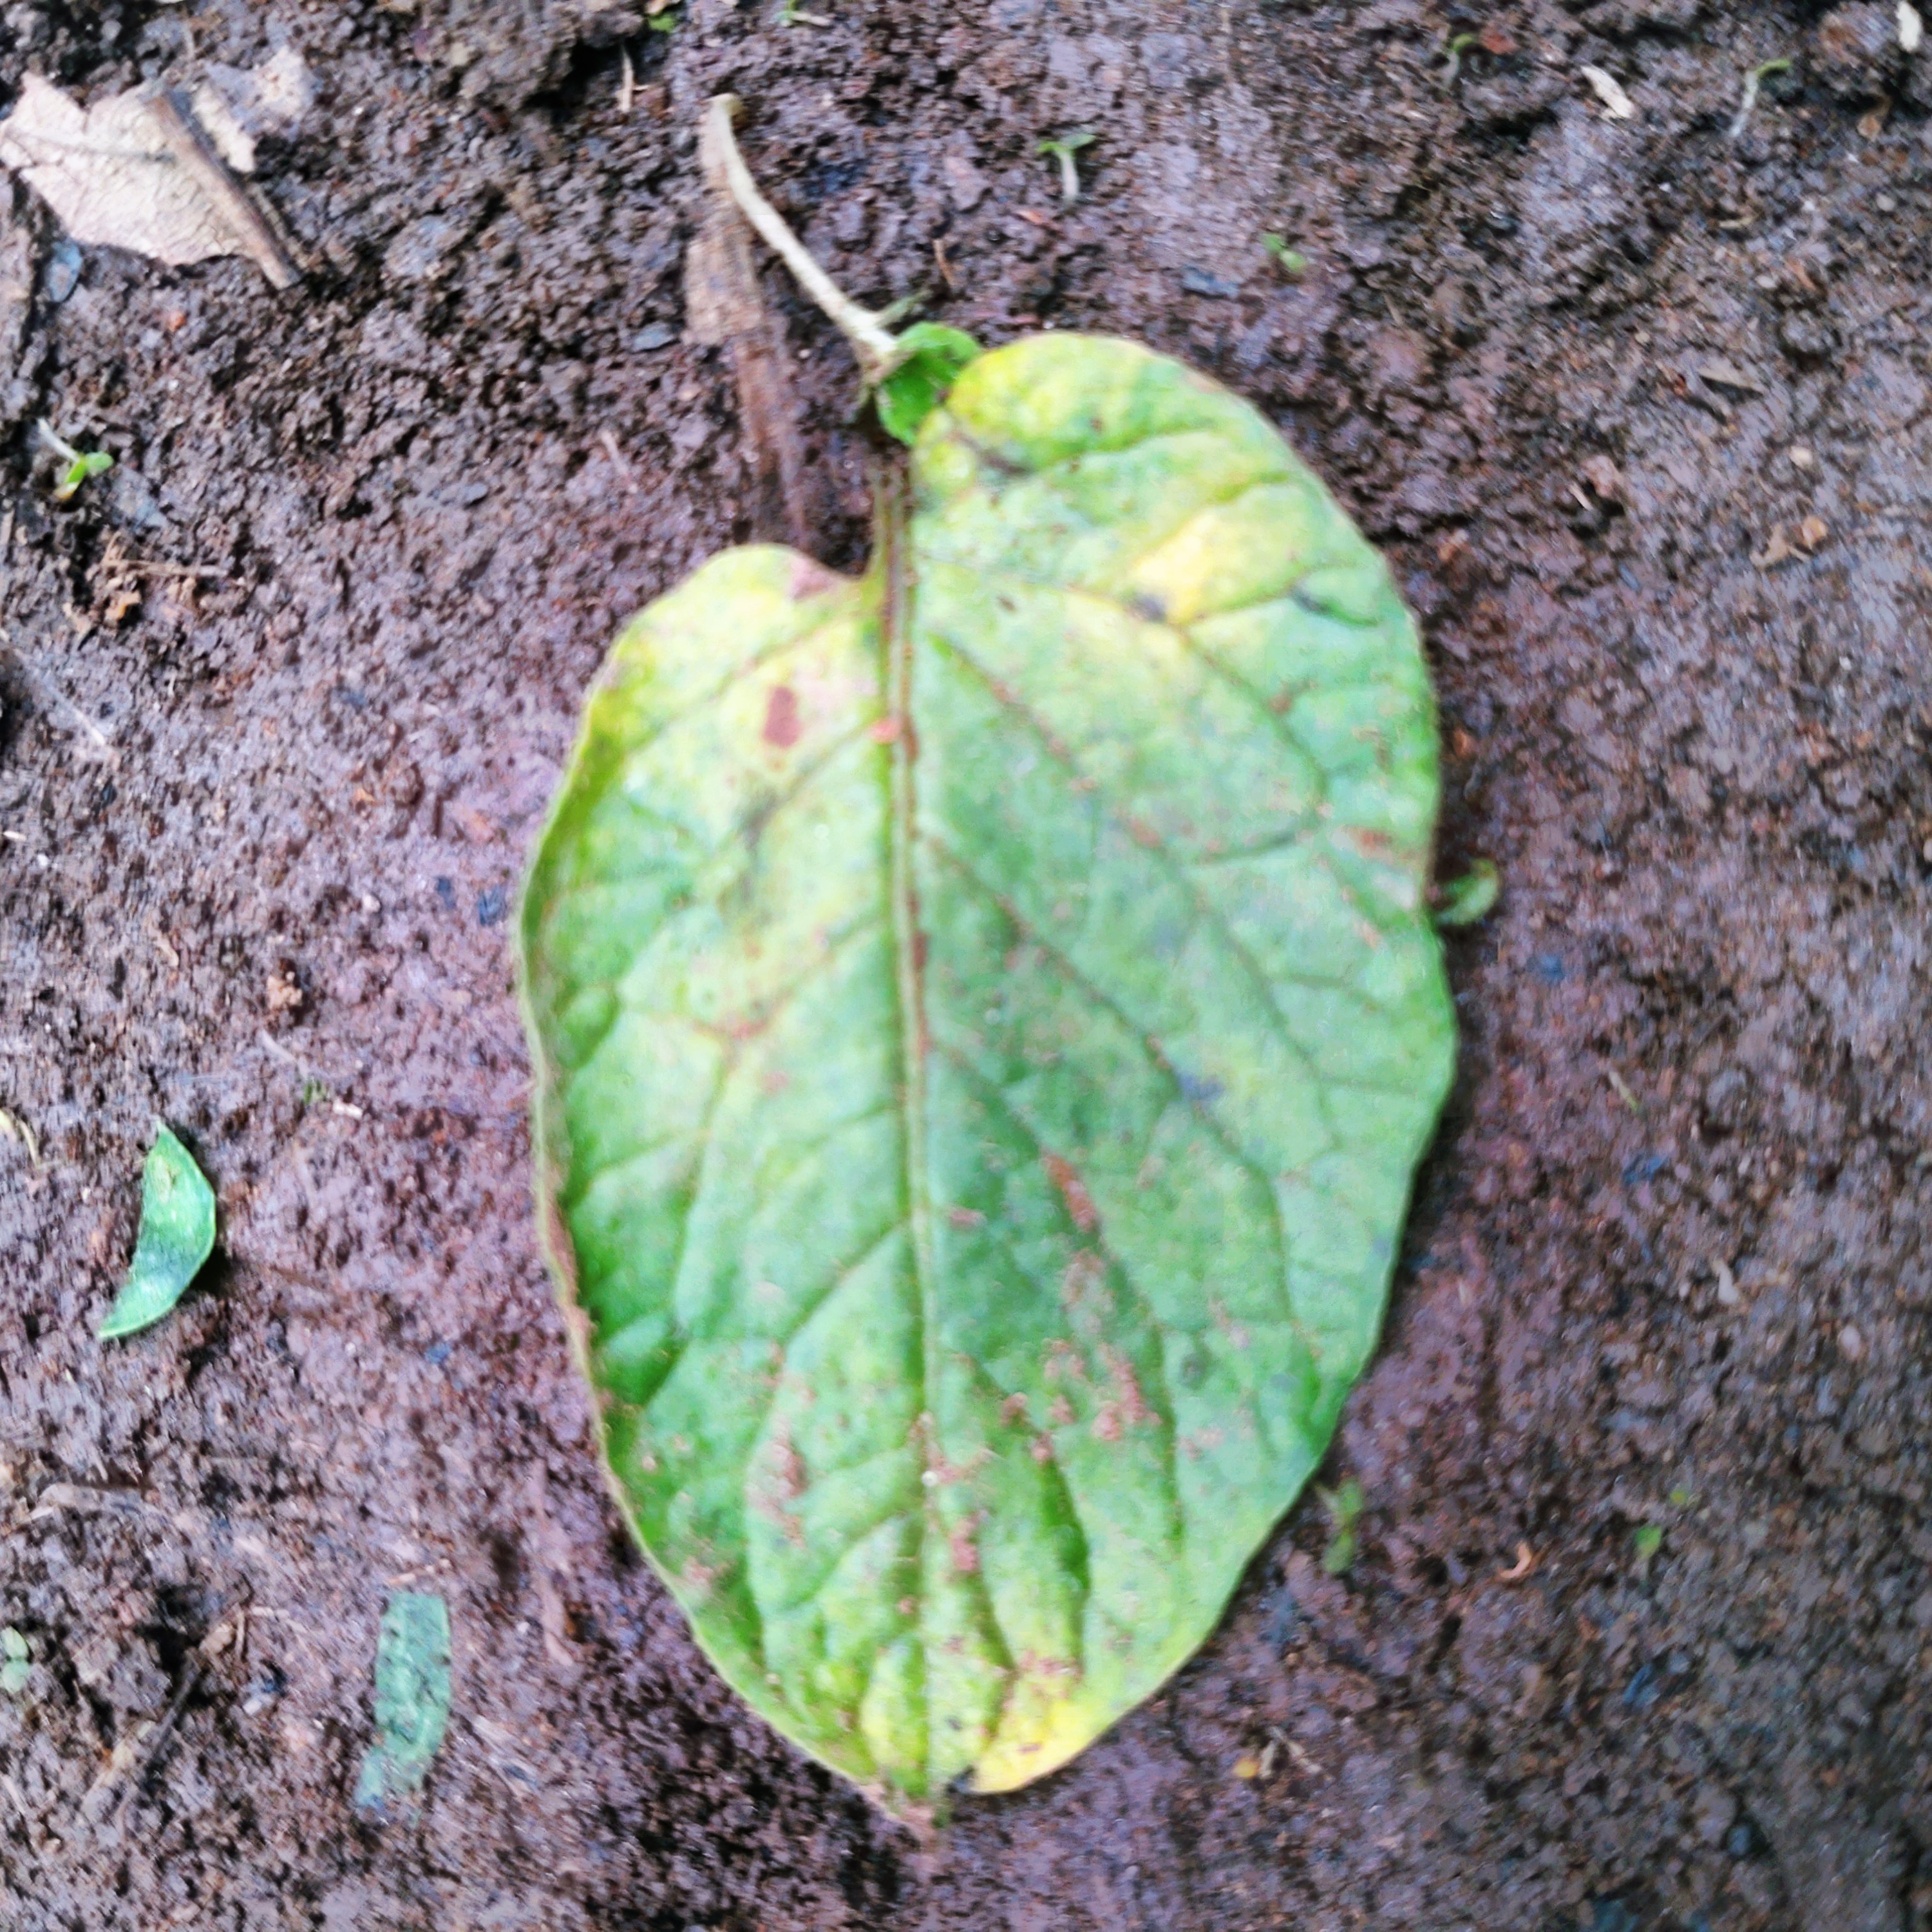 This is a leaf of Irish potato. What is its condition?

late blight
